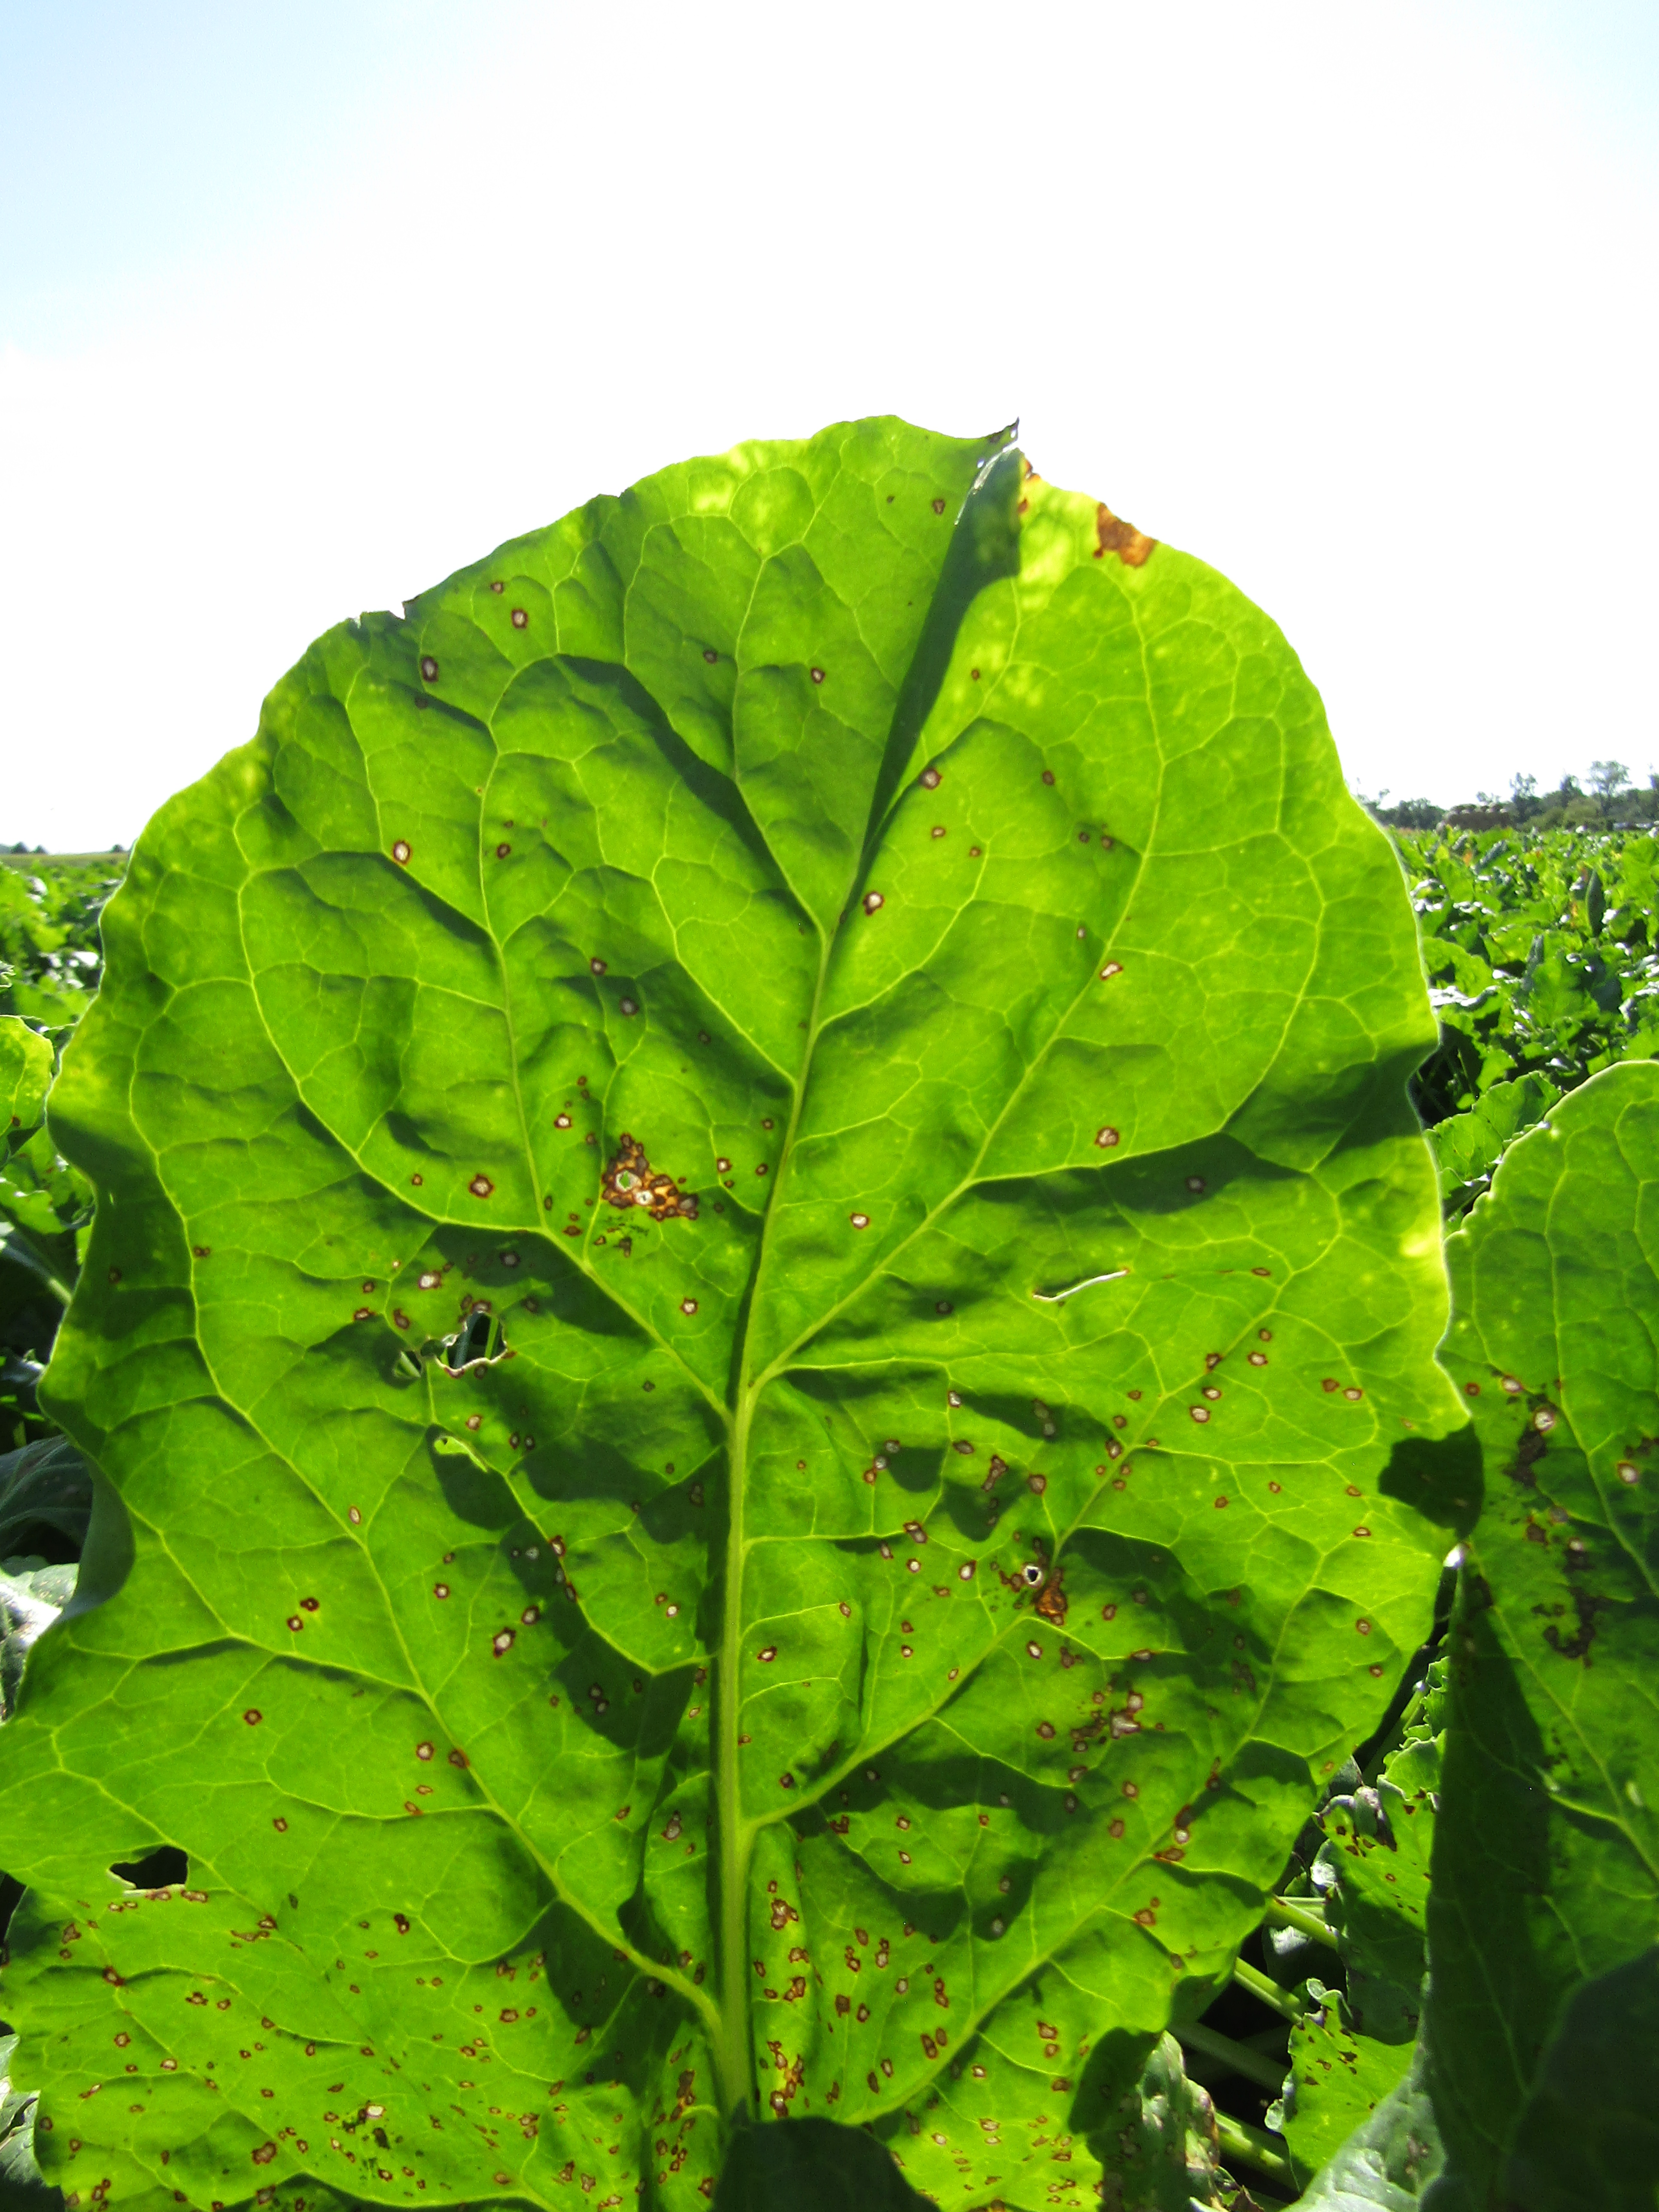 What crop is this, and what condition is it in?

beet, cercospora
